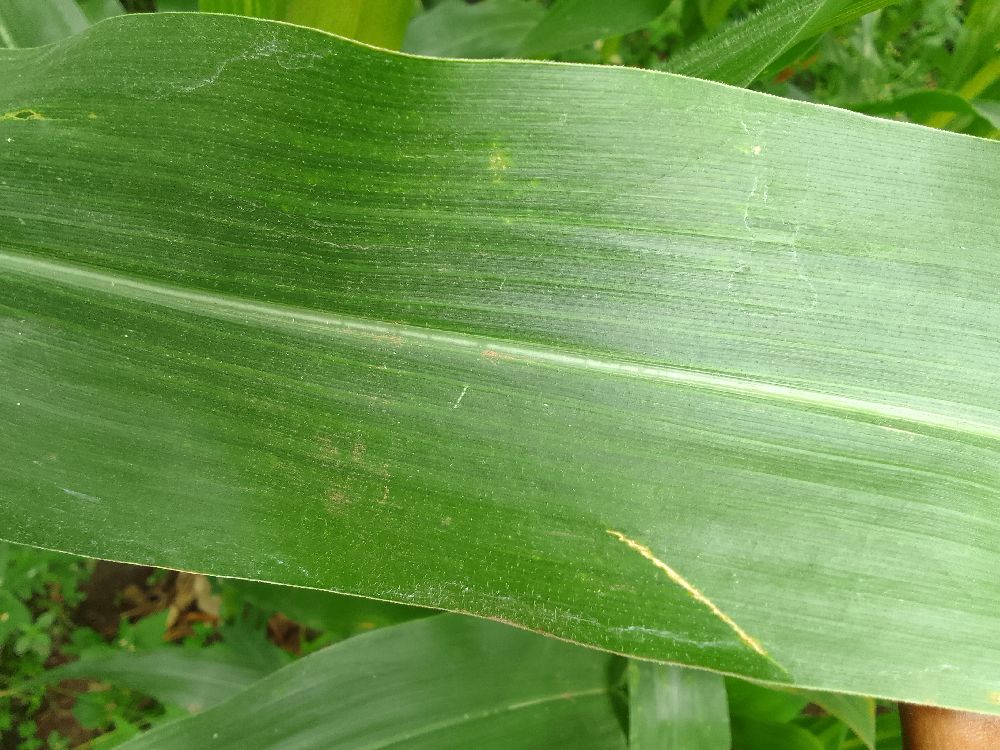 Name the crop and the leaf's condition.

maize, healthy
